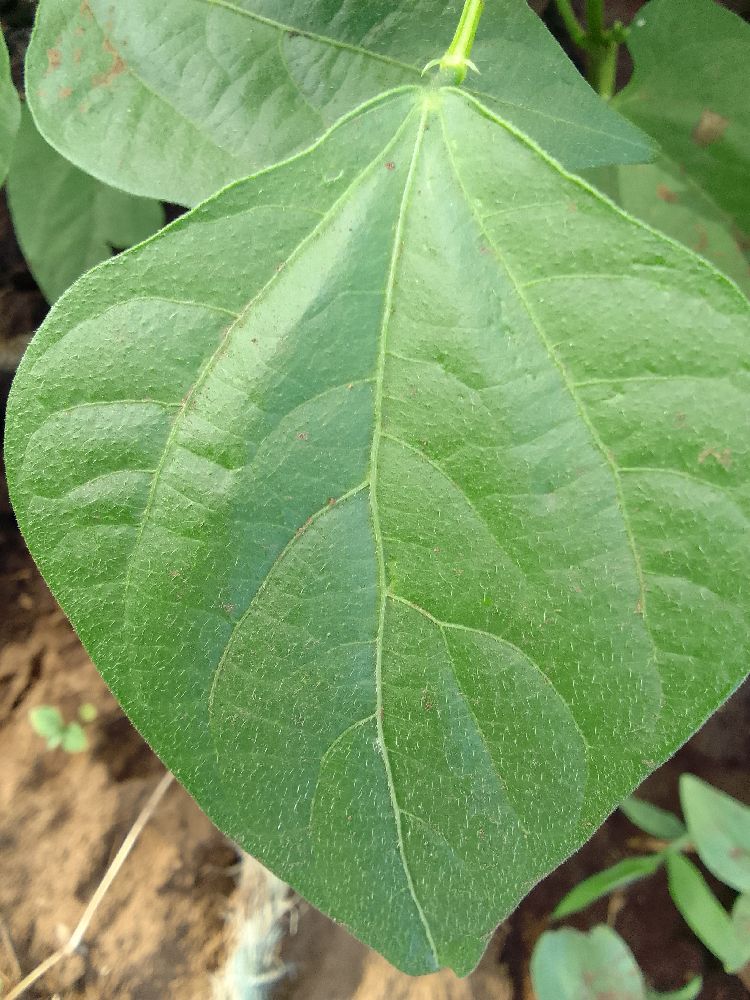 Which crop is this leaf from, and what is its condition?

common bean, healthy
